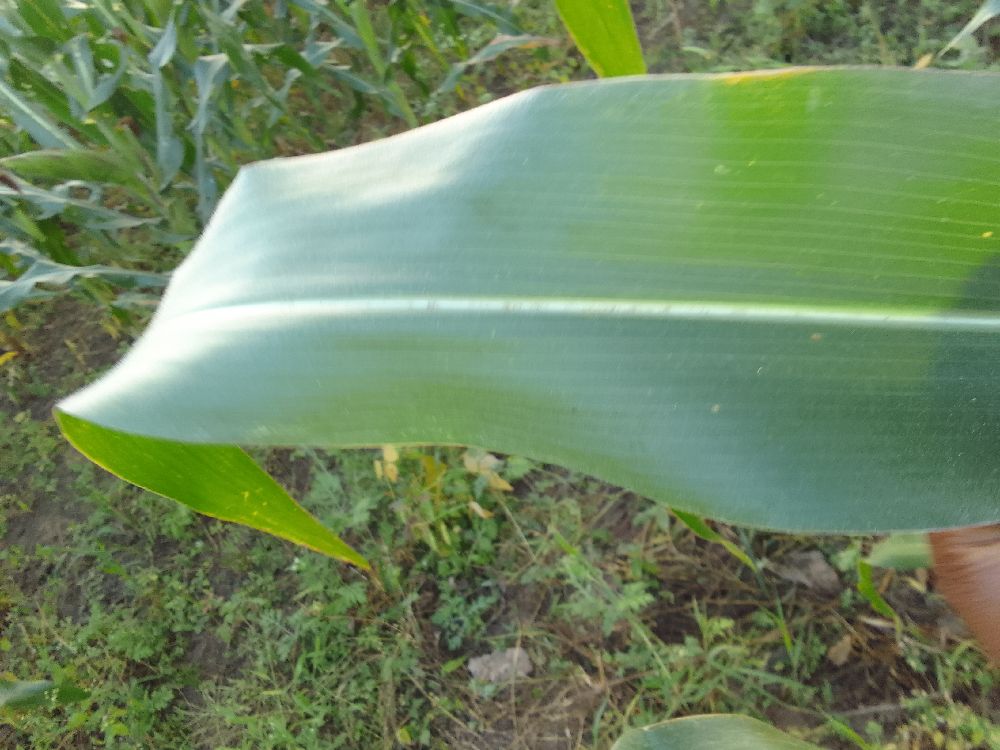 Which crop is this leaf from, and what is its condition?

maize, healthy
